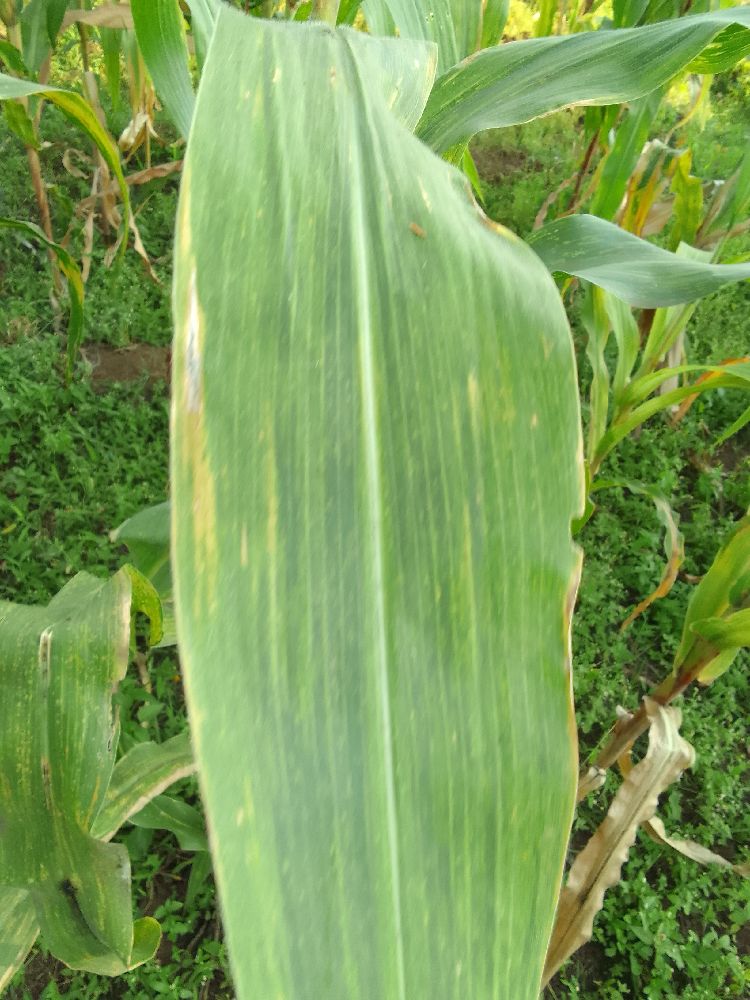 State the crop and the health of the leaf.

maize, maize lethal necrosis
